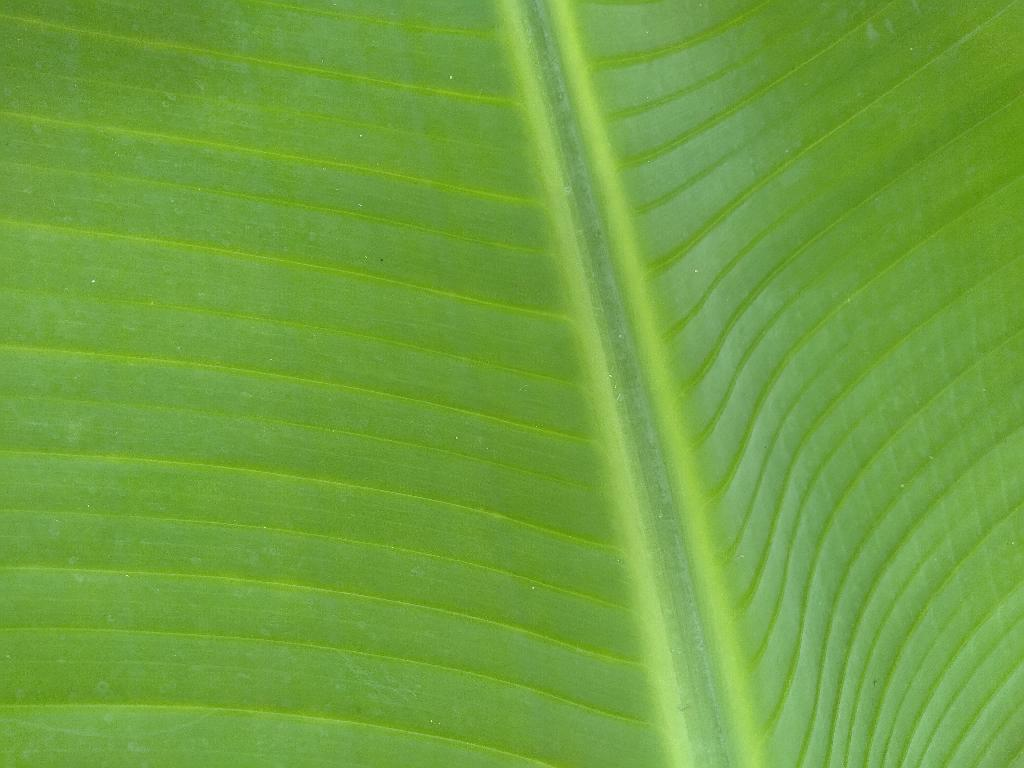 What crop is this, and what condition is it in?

banana, healthy
